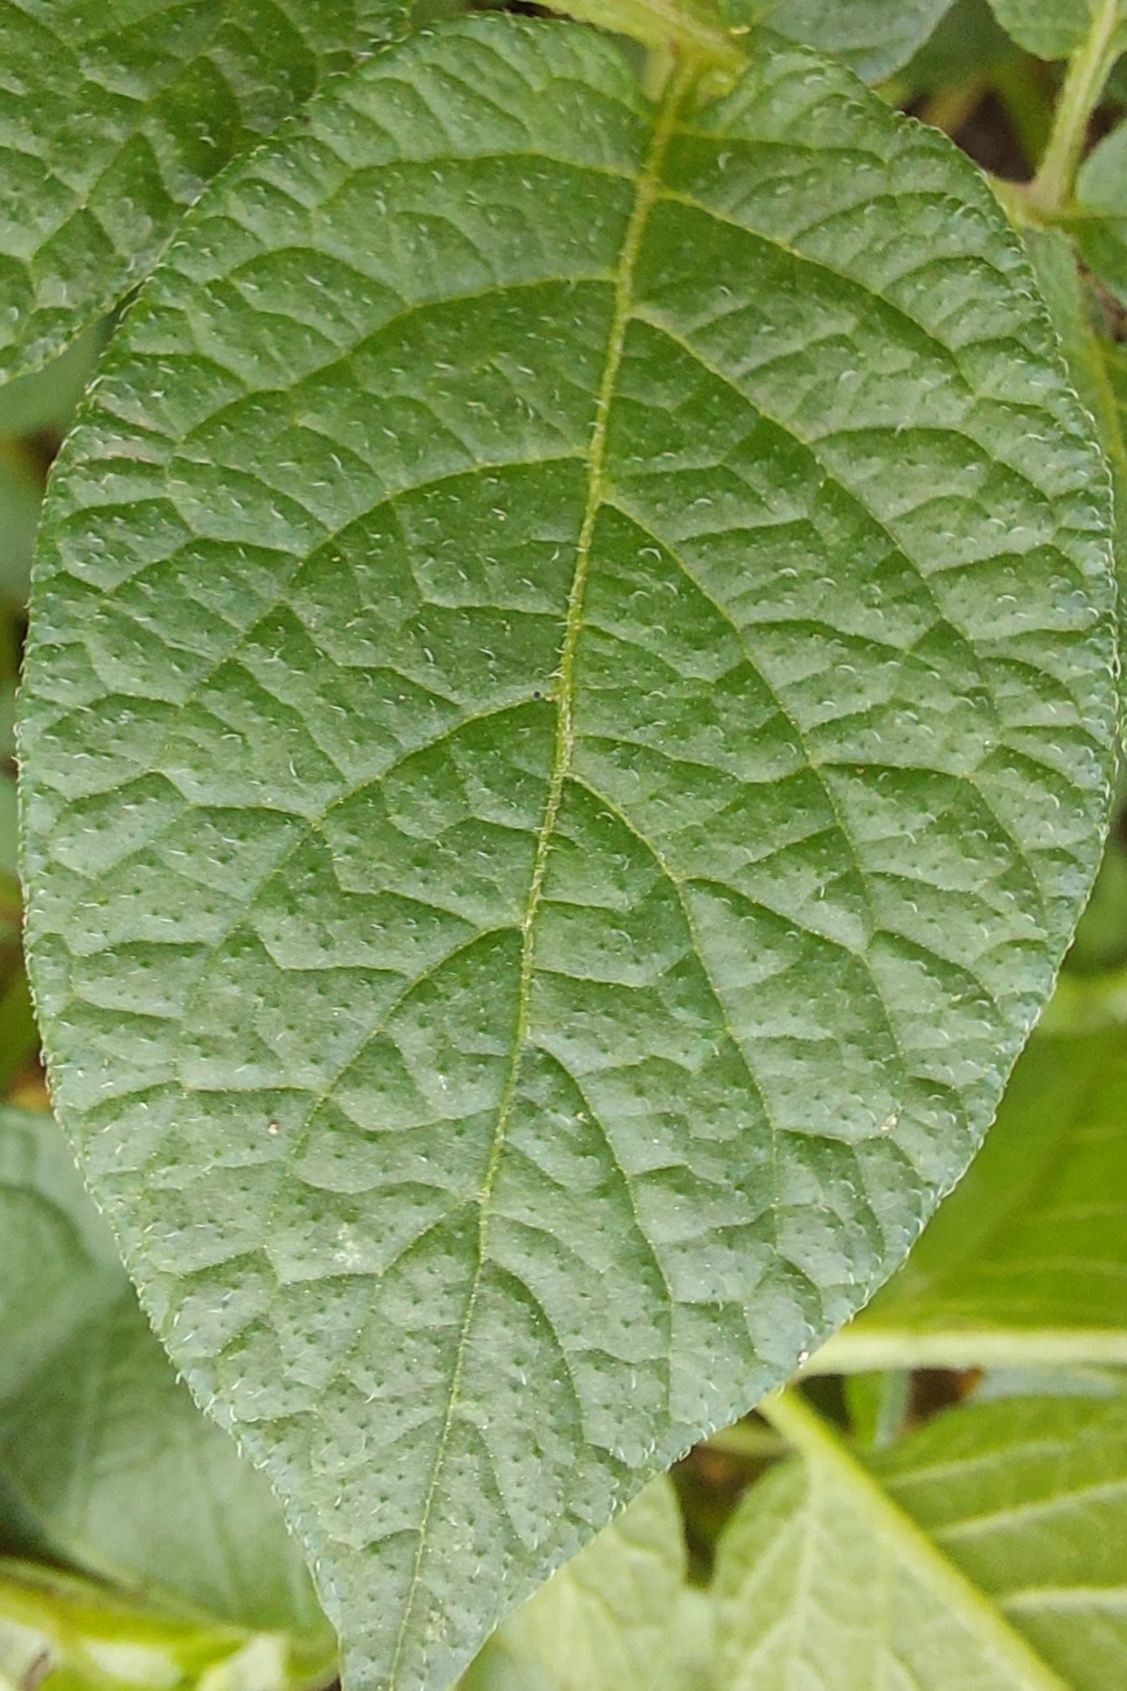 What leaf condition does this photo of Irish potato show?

healthy
